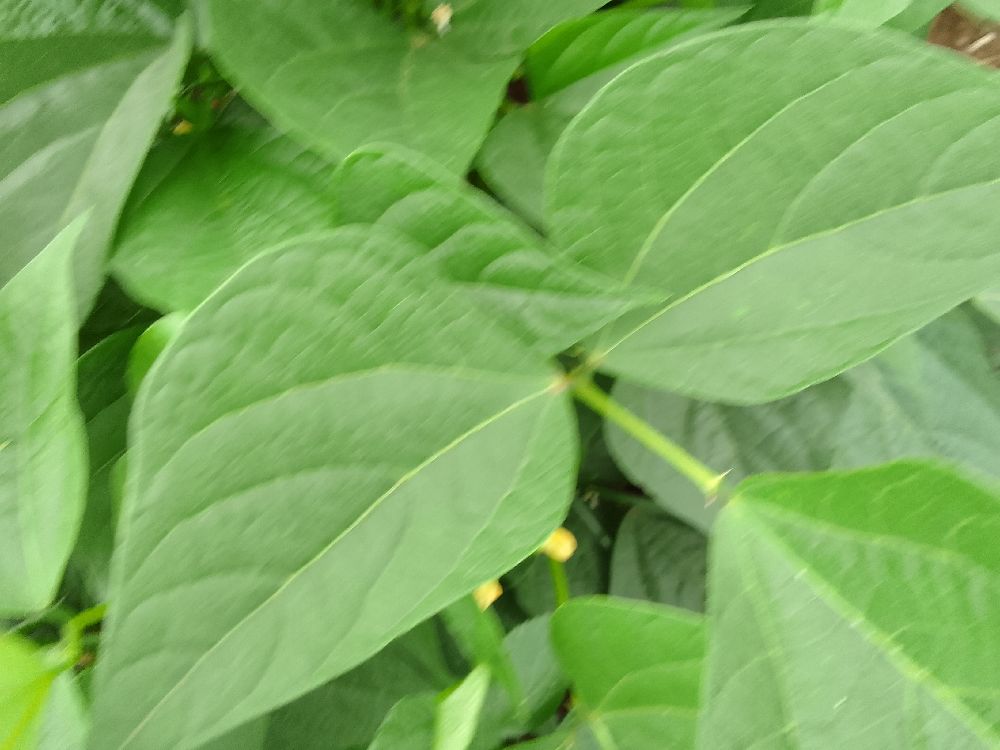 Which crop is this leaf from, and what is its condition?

common bean, healthy
